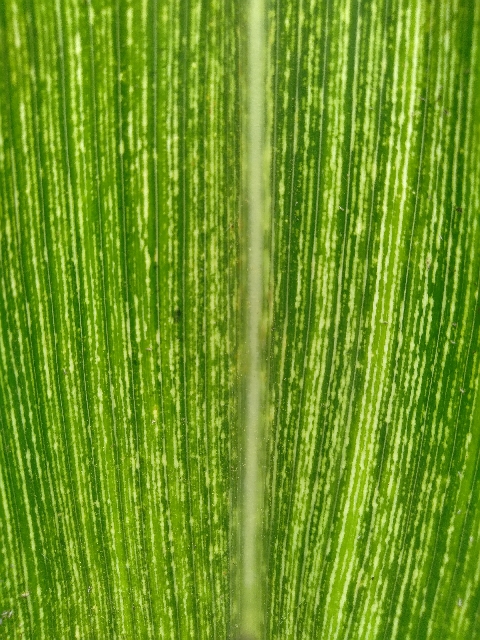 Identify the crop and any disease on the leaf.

maize, maize streak virus
